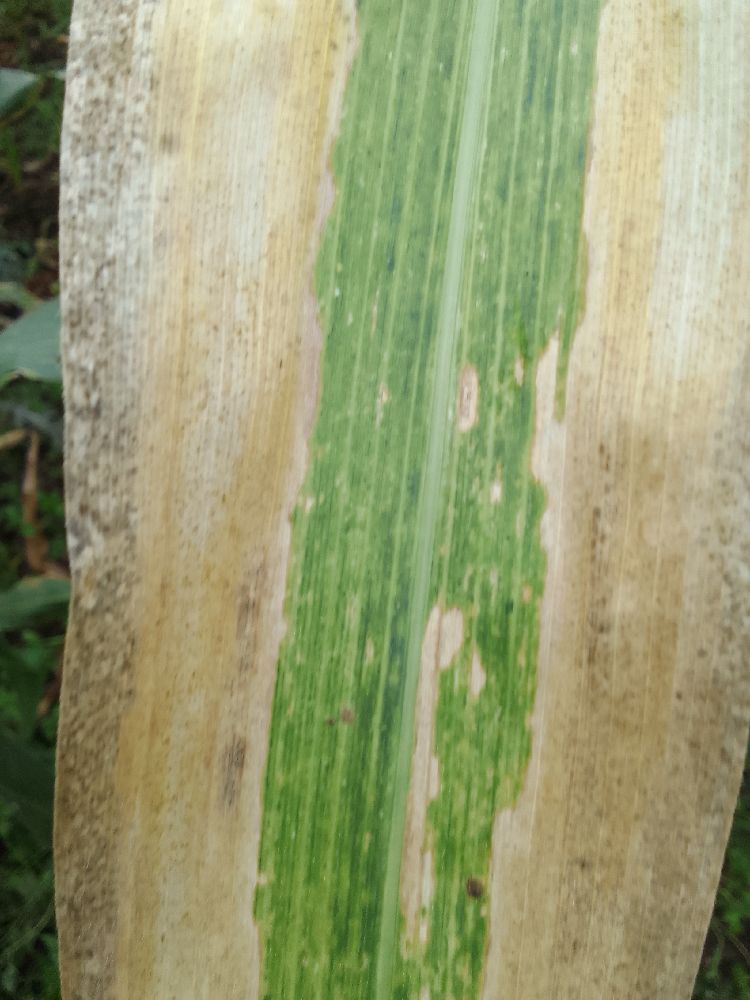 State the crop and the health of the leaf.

maize, maize lethal necrosis
